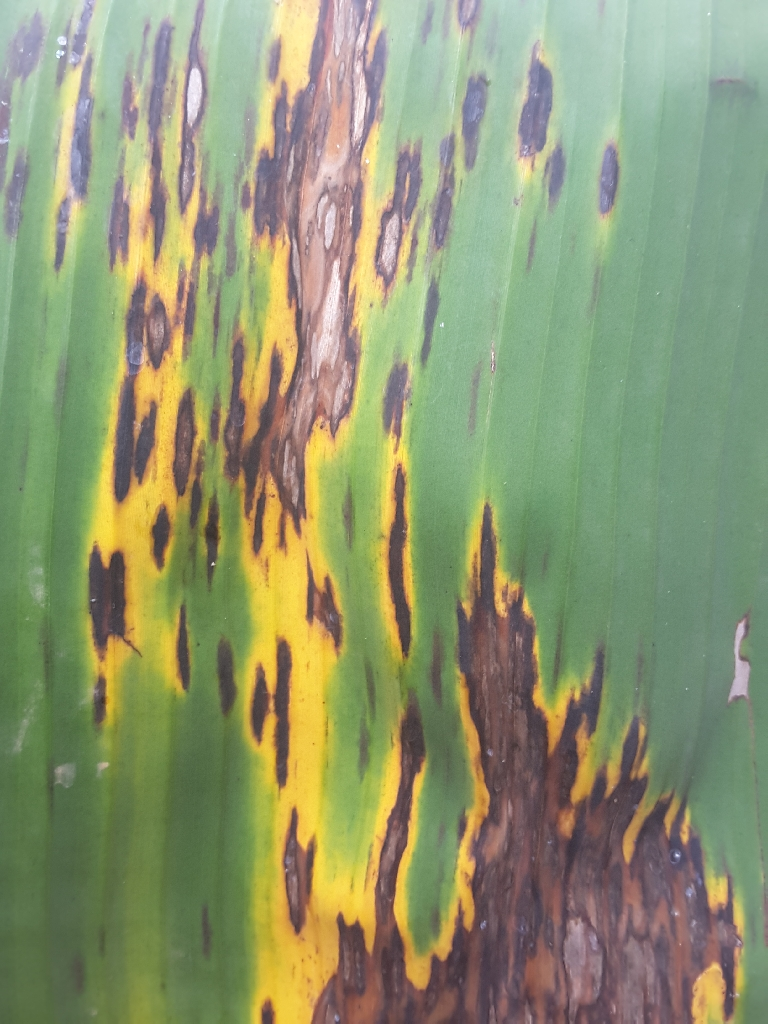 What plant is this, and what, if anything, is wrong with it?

banana, black sigatoka
